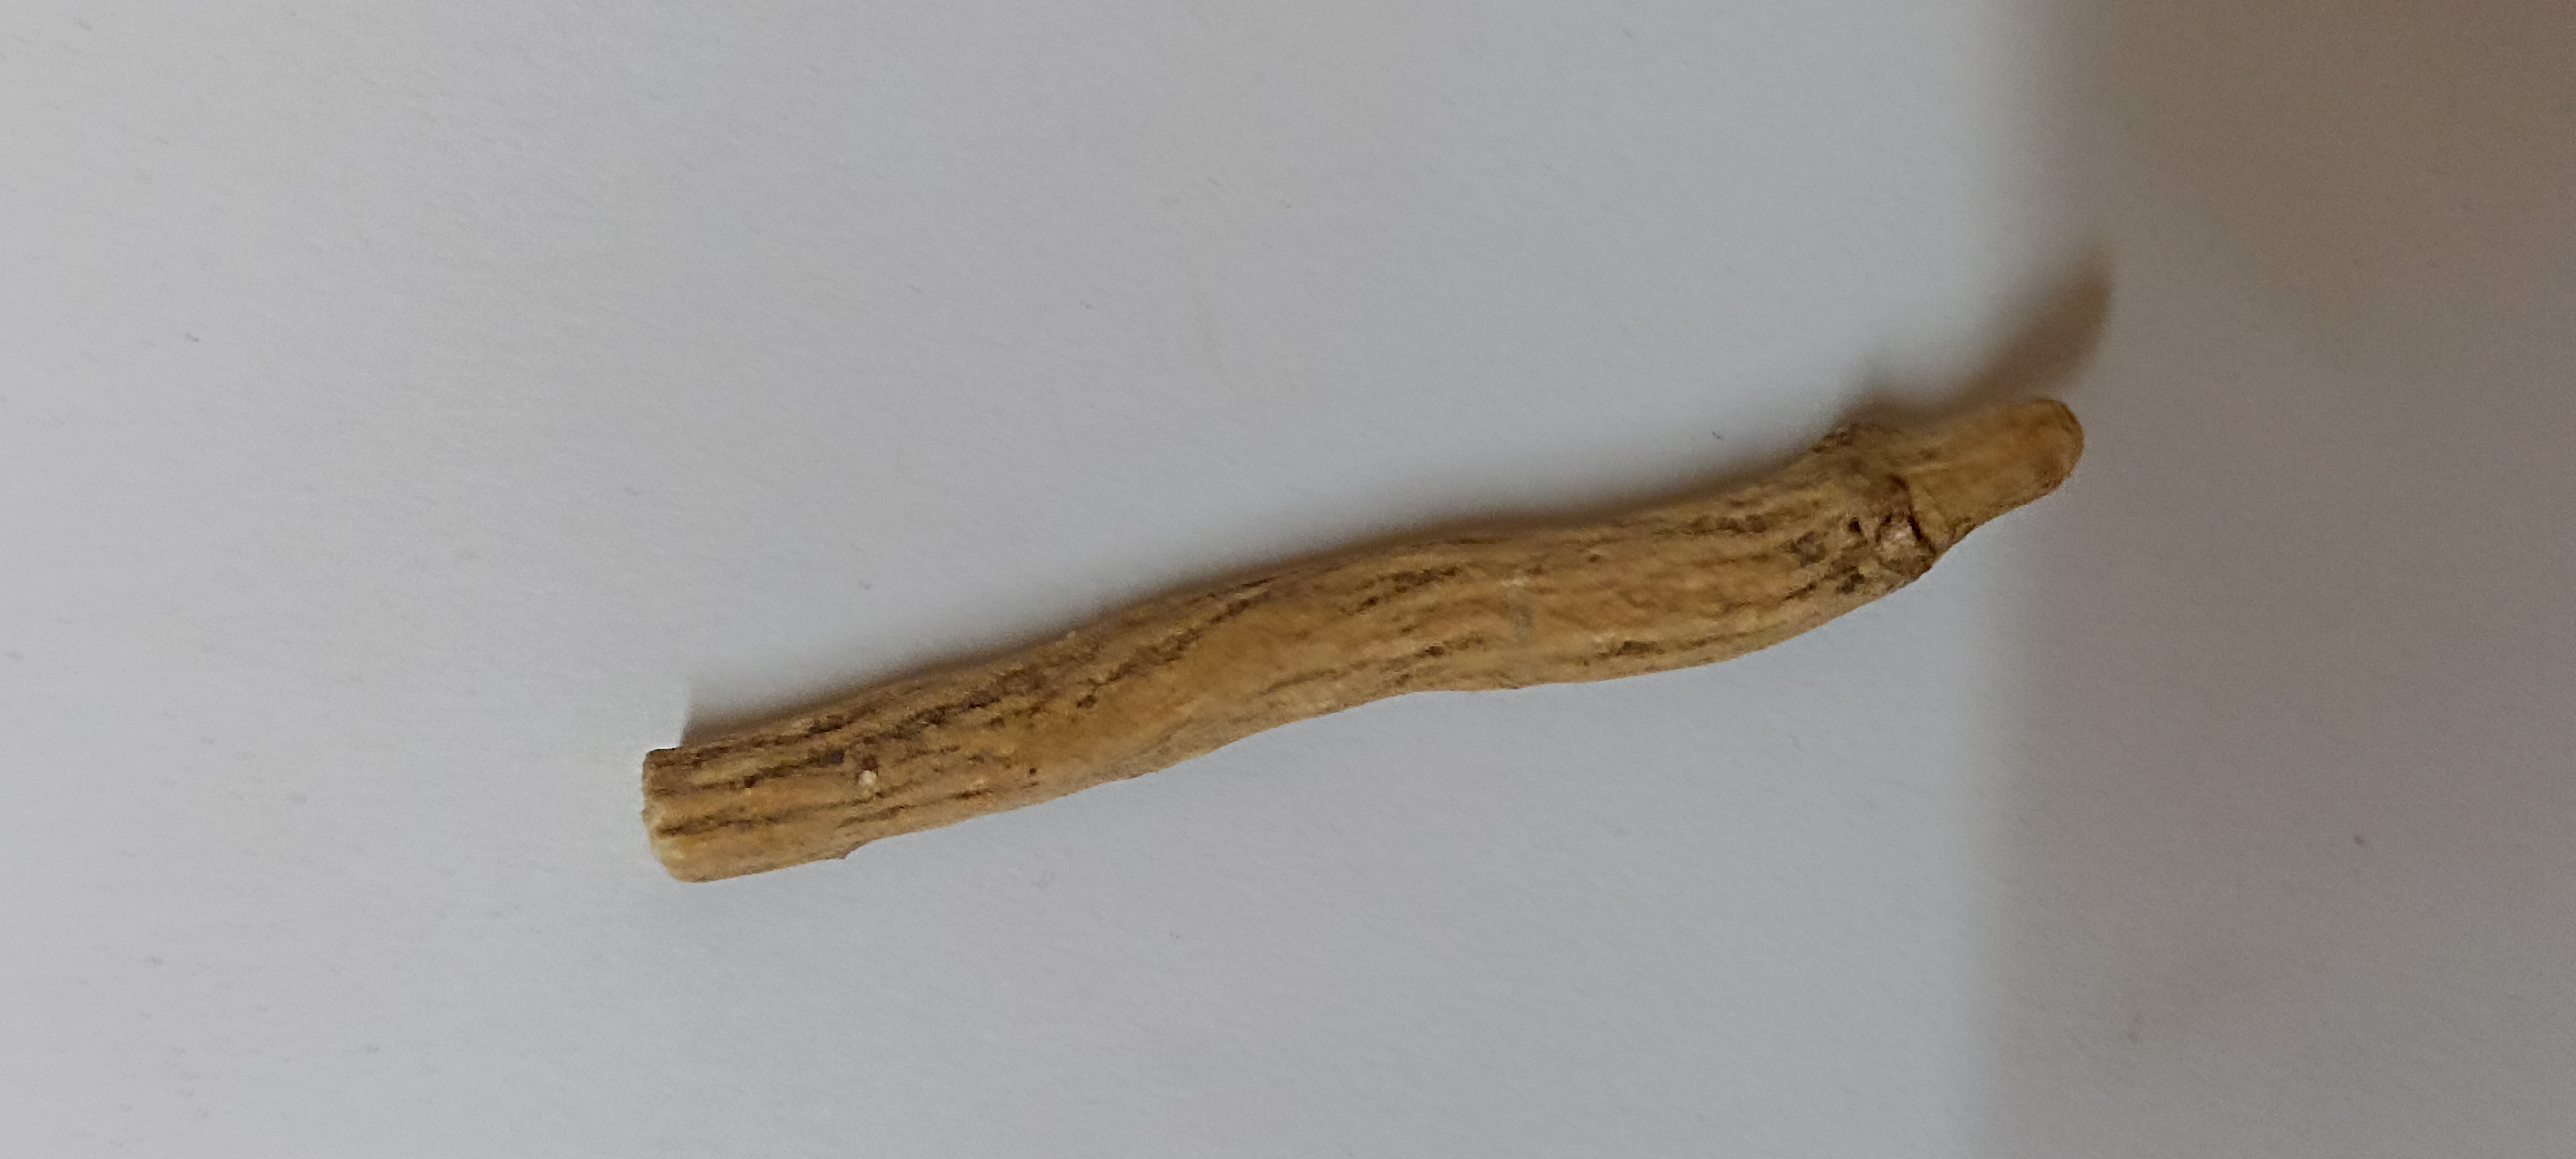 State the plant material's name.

ashwagandha
